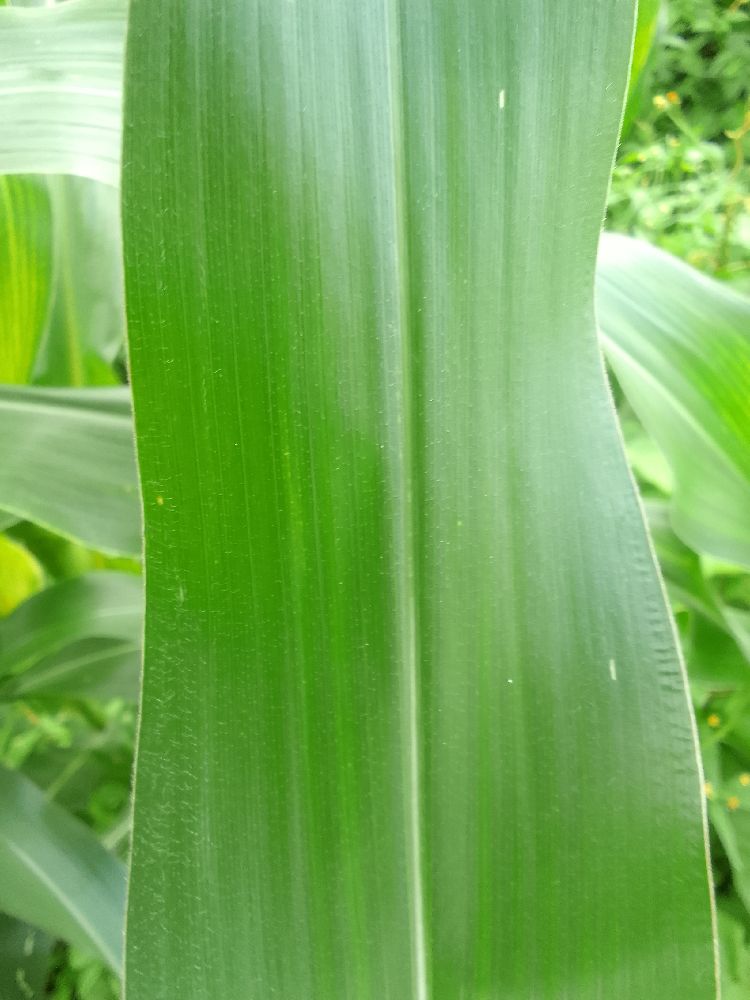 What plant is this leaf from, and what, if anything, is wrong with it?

maize, healthy
